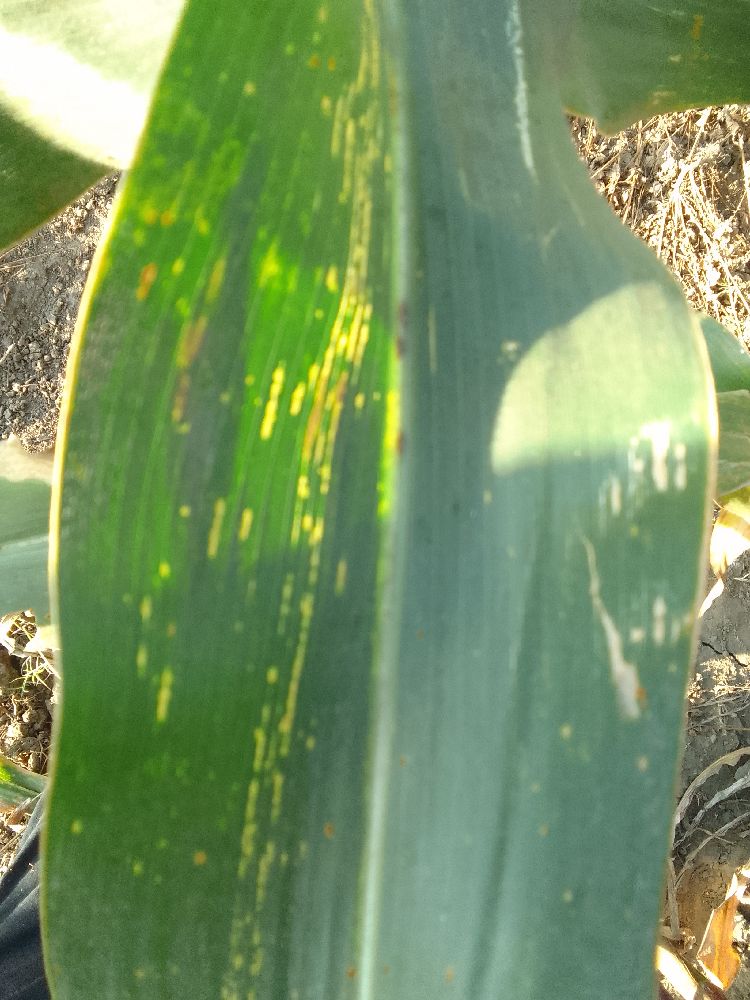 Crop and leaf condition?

maize, maize streak virus
